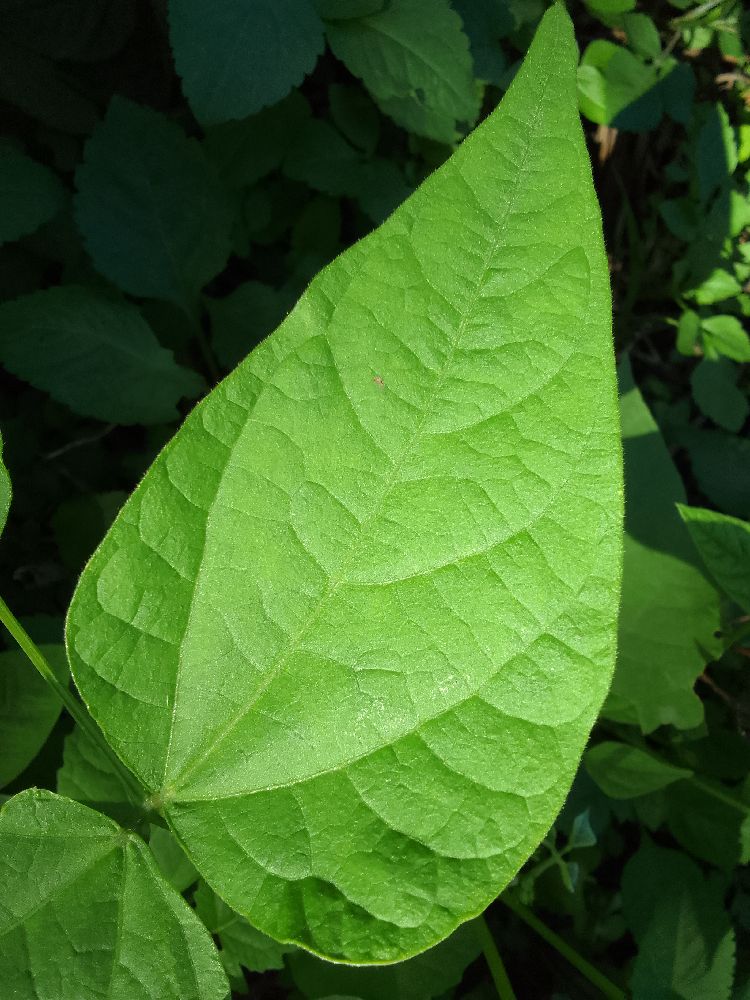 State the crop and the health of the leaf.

common bean, healthy
